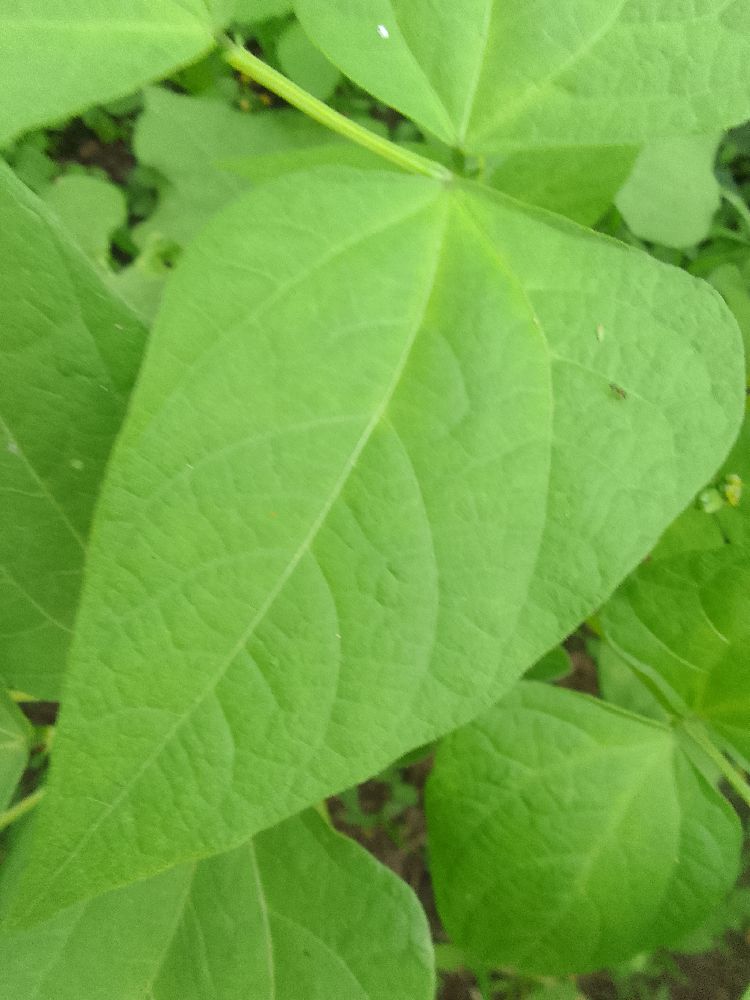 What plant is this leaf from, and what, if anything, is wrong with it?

common bean, healthy
